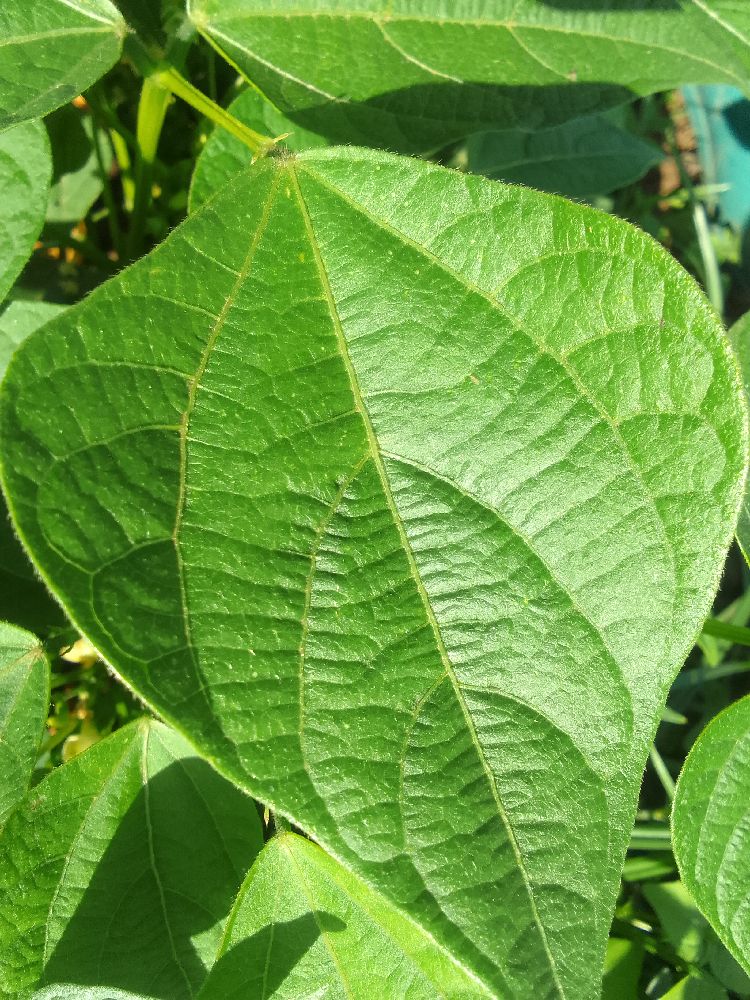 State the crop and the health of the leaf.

common bean, healthy
